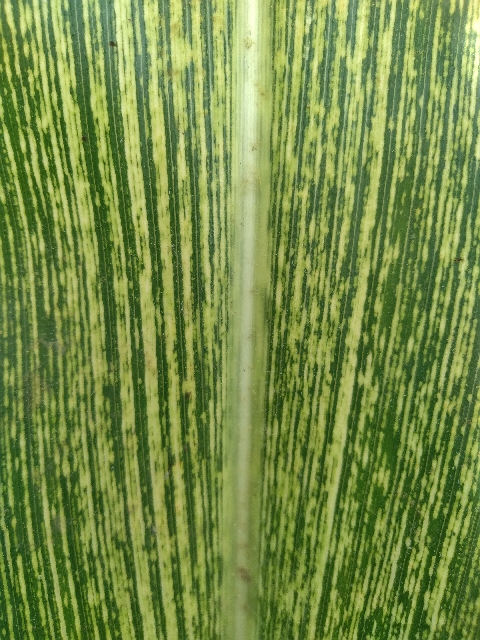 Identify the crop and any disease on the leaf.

maize, maize streak virus
